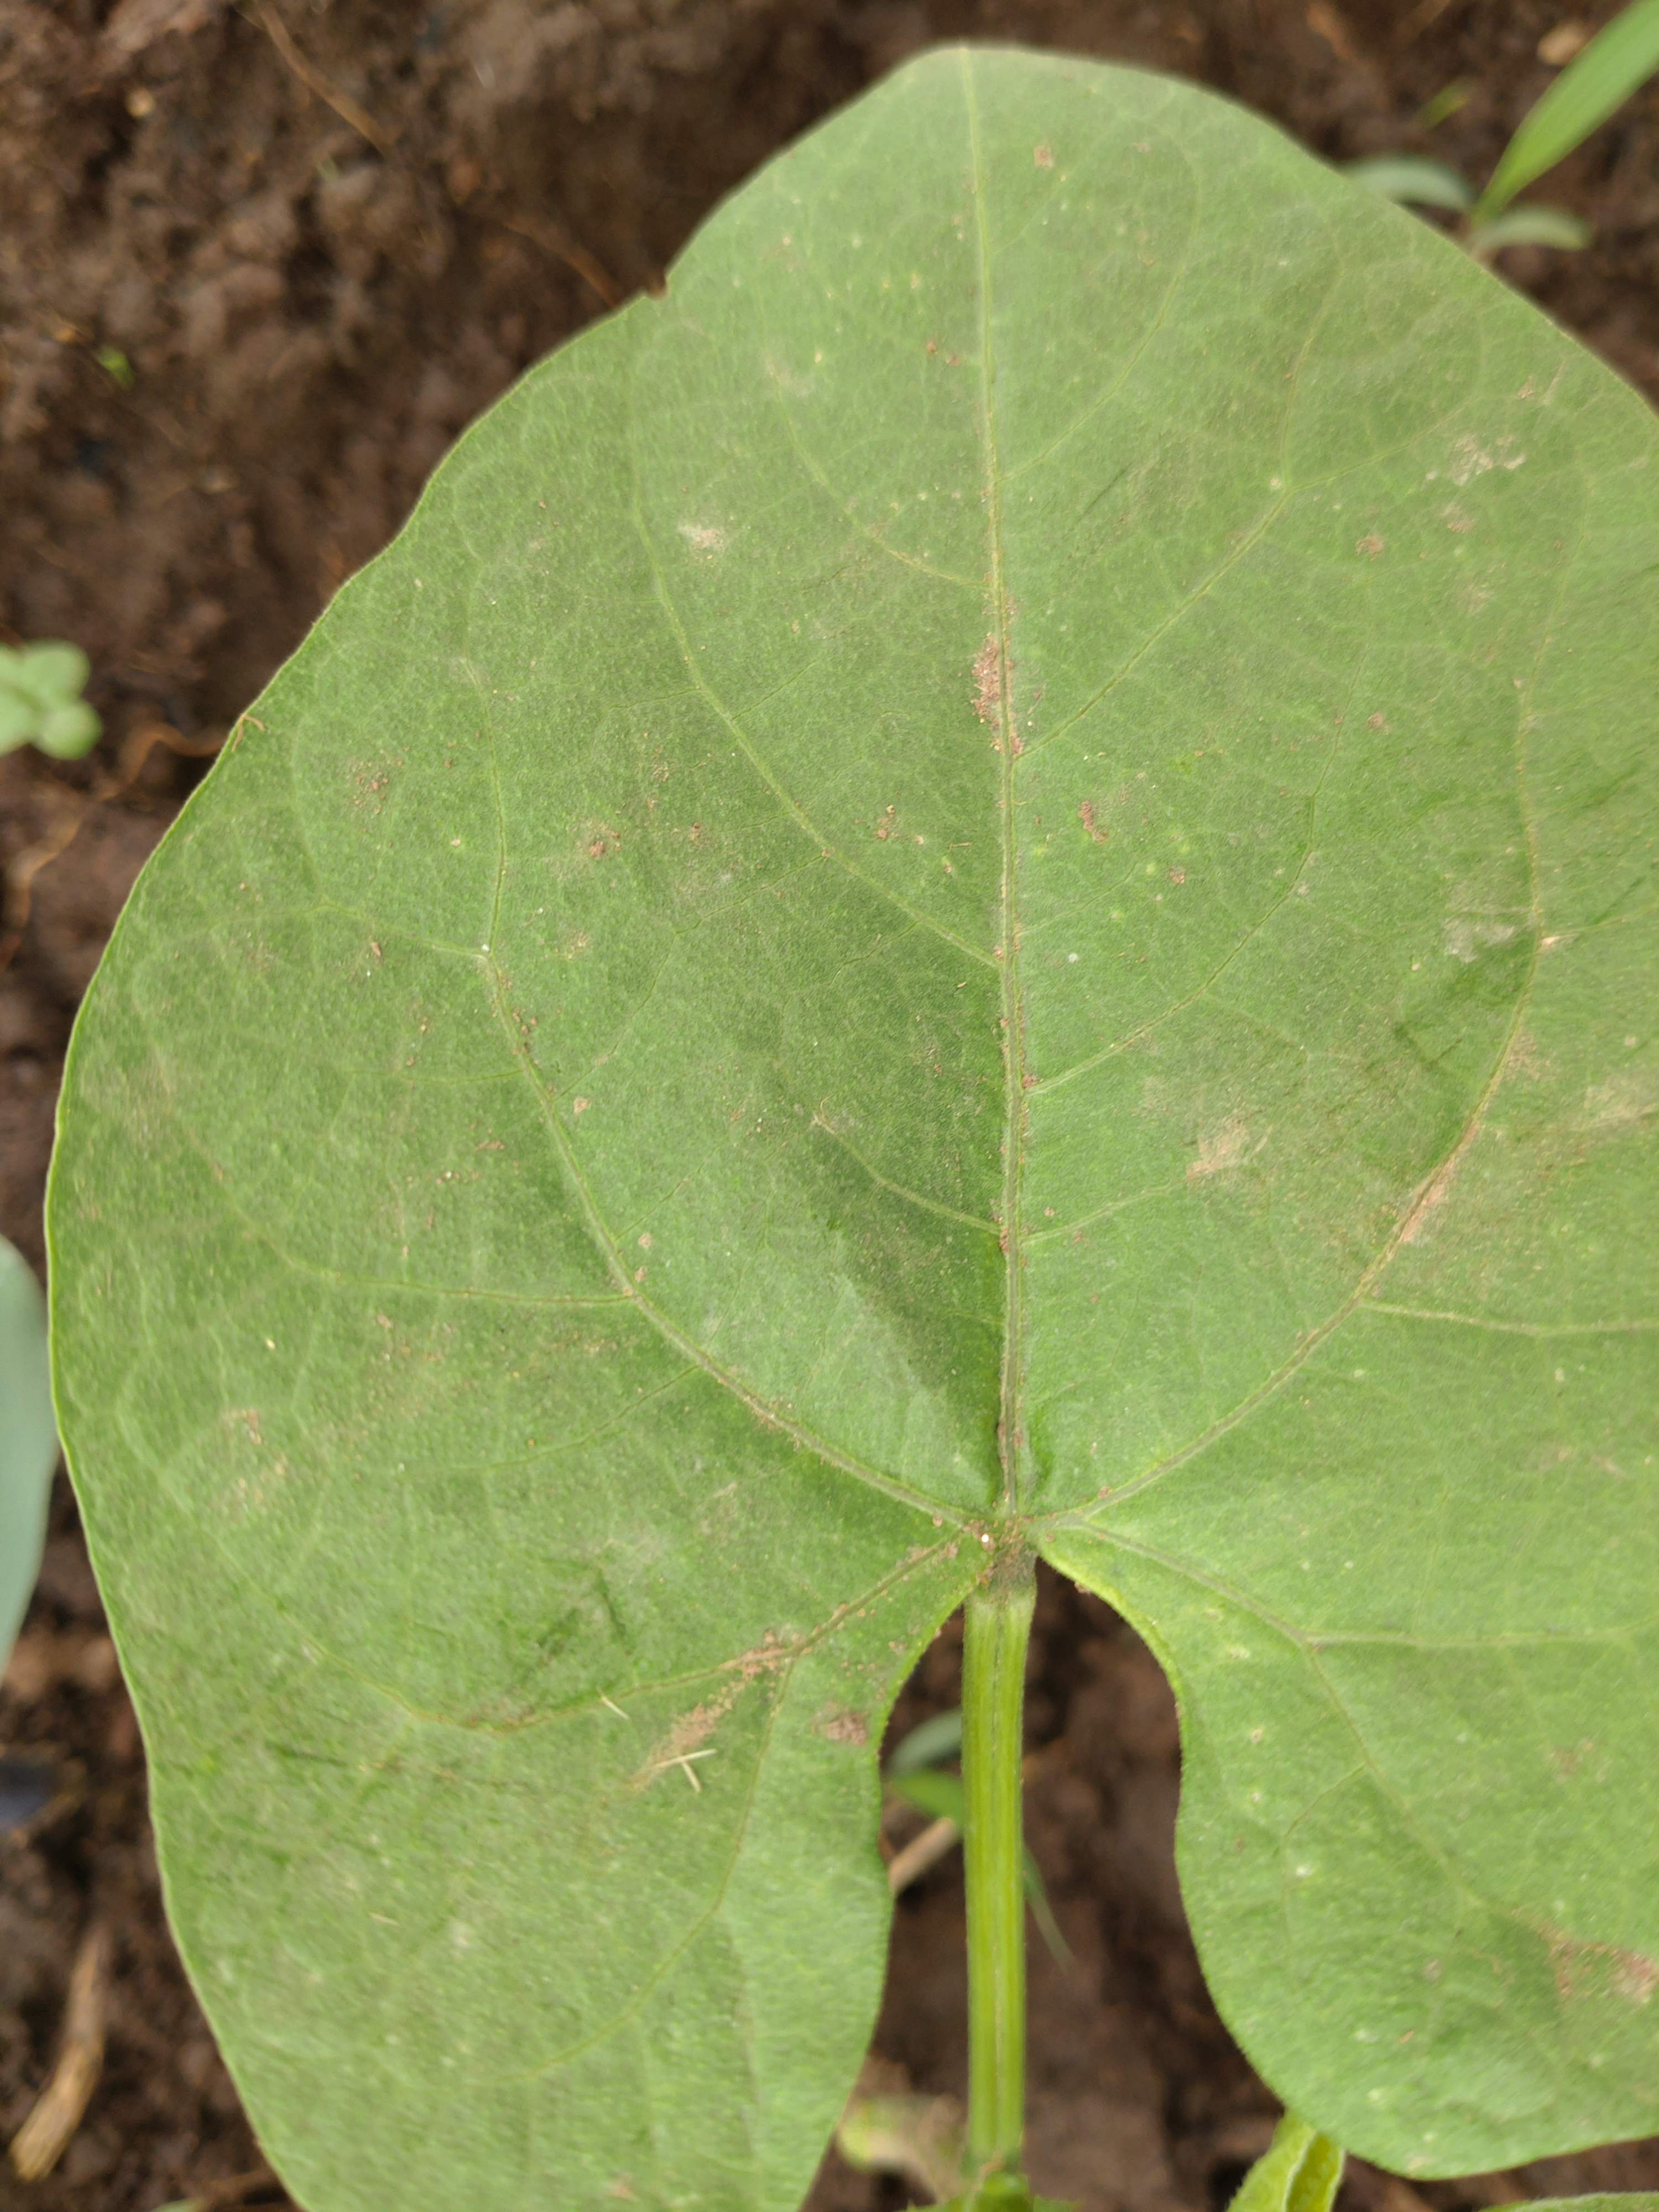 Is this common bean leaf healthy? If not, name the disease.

healthy
